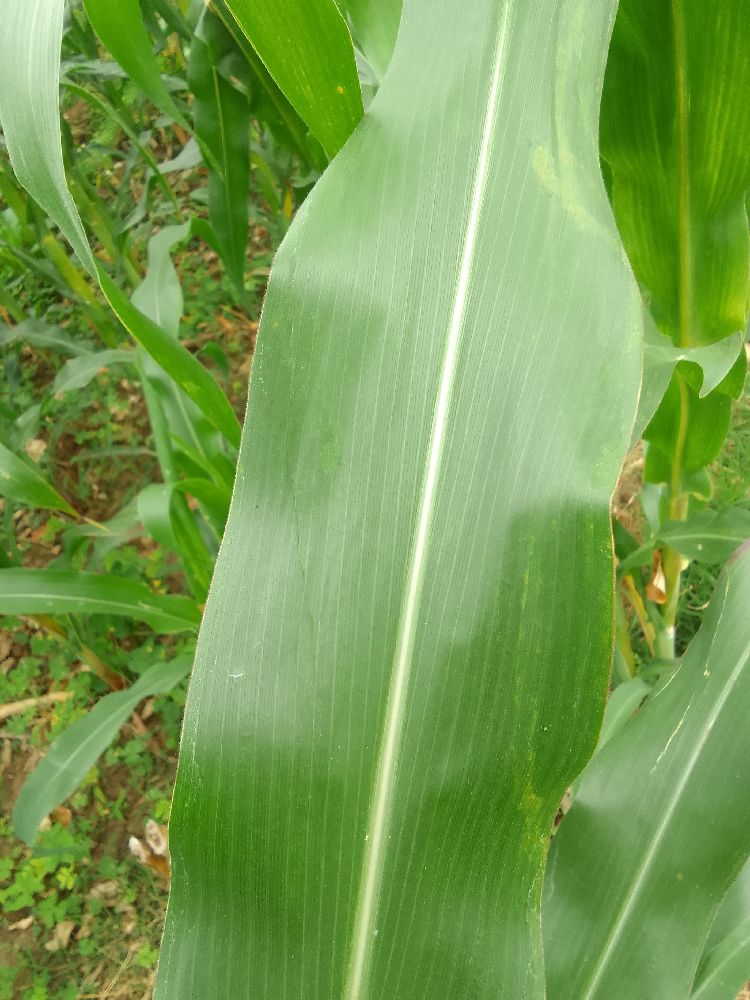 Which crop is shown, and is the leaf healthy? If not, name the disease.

maize, healthy
